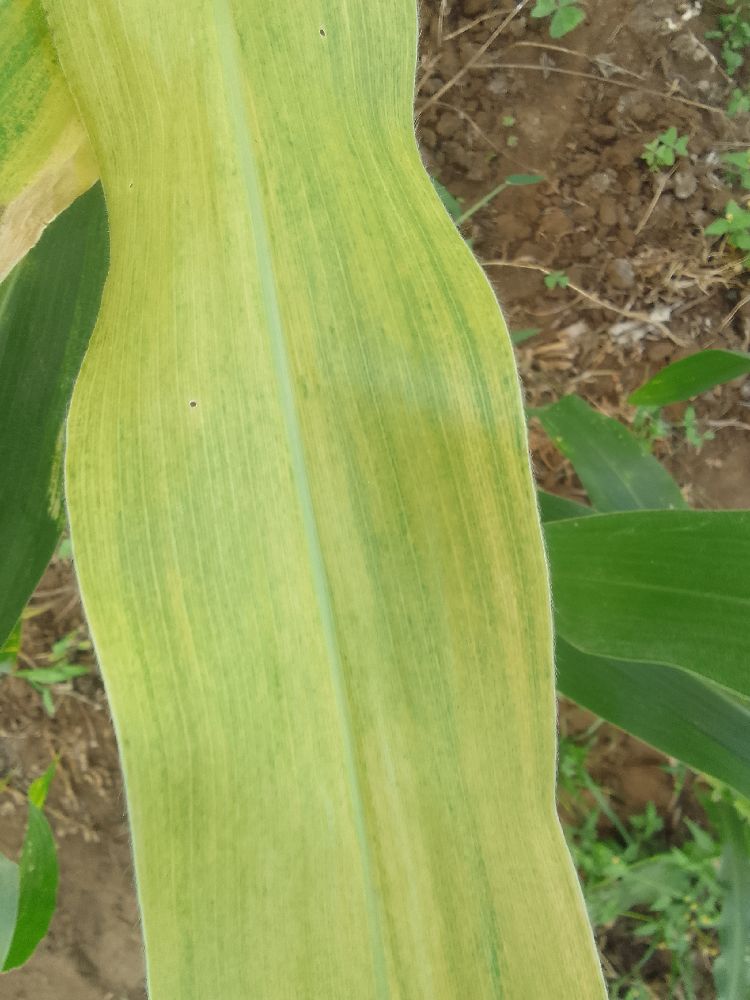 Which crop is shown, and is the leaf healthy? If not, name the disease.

maize, maize lethal necrosis
